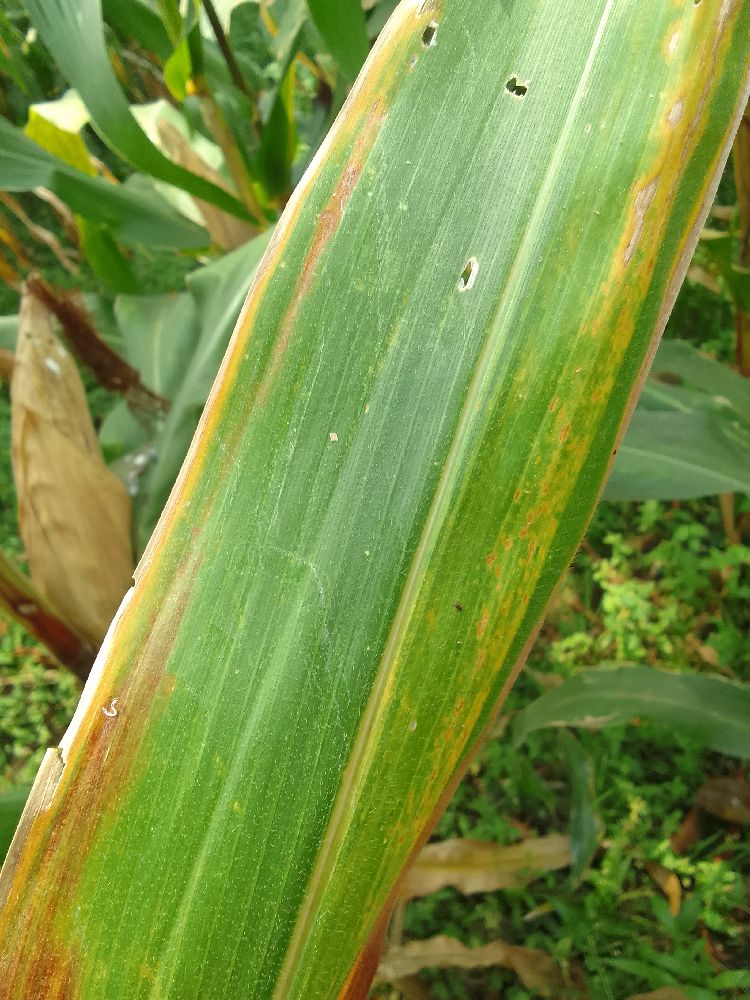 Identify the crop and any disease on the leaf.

maize, maize lethal necrosis
